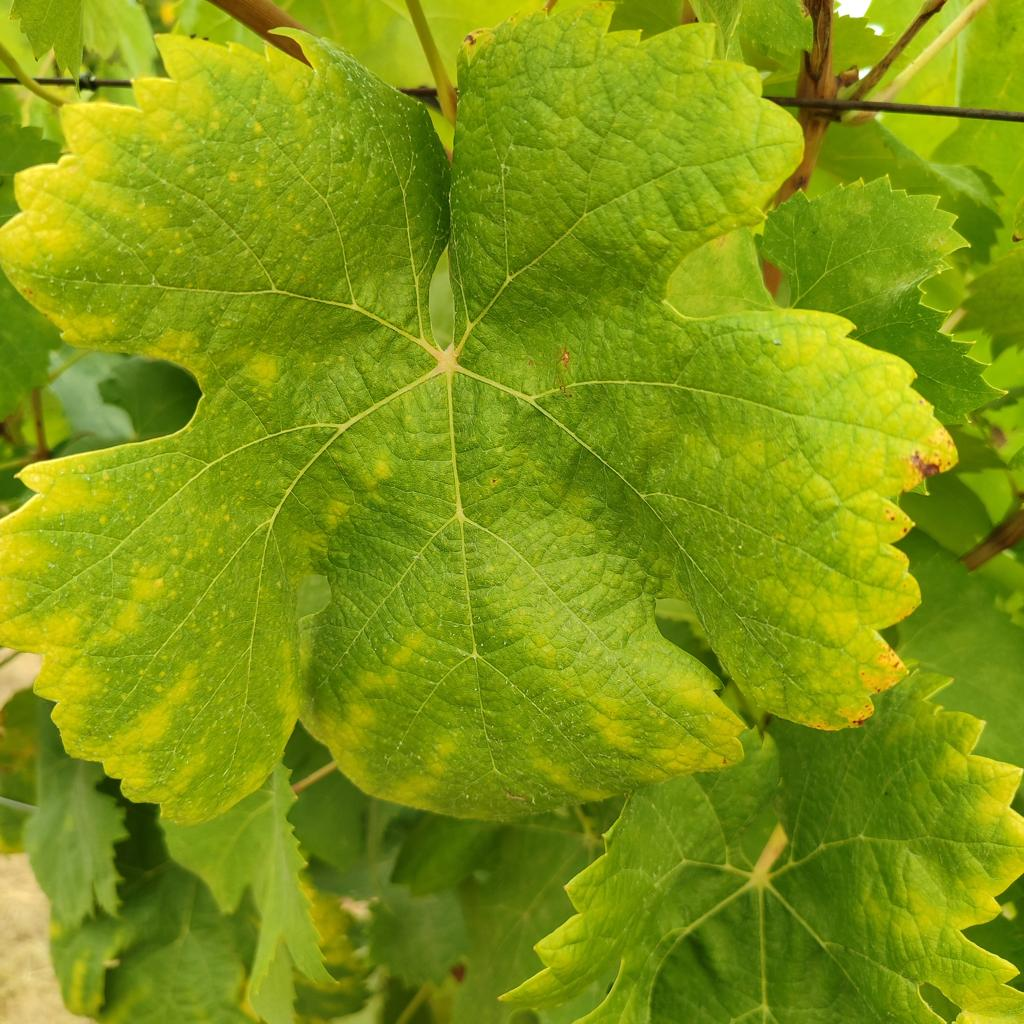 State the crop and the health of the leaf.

grapevine, esca complex
